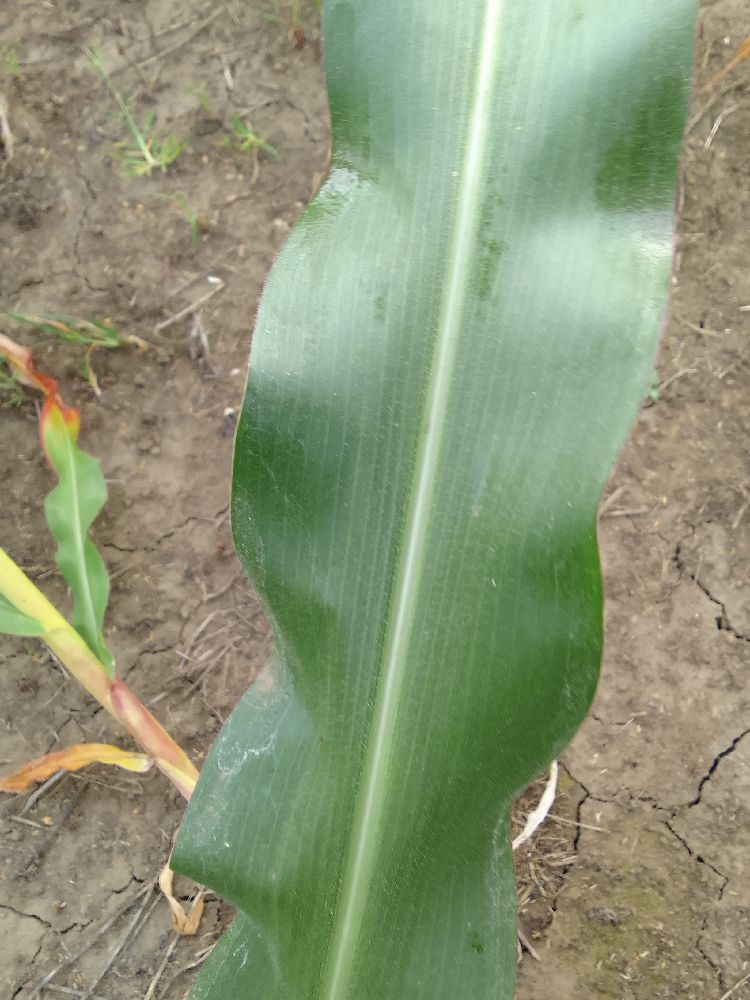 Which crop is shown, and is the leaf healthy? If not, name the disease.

maize, healthy
